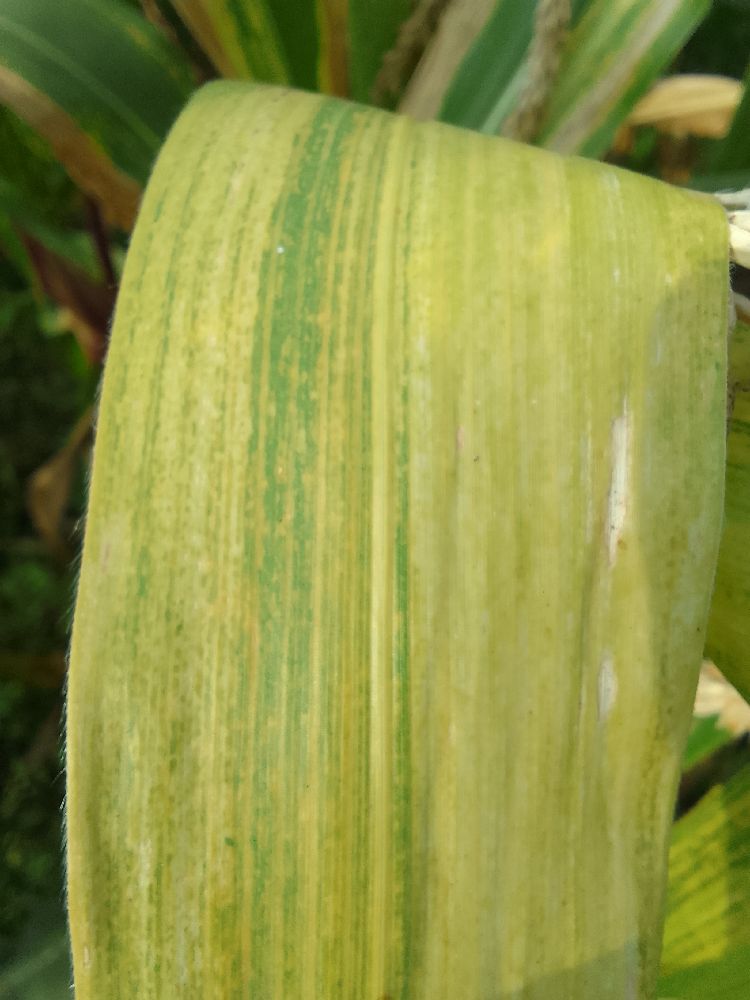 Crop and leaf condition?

maize, maize lethal necrosis
